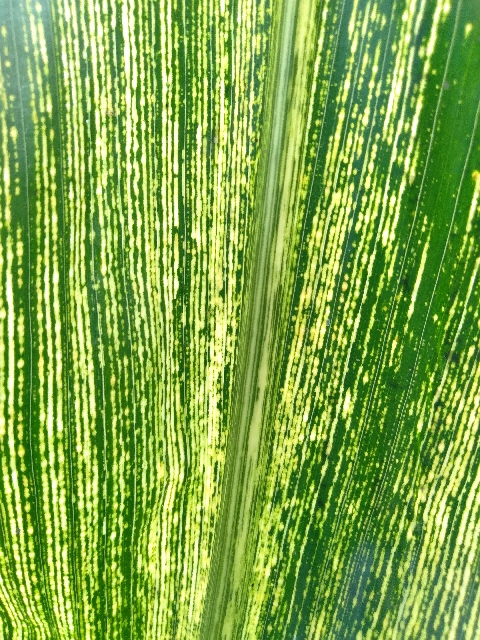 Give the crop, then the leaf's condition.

maize, maize streak virus
